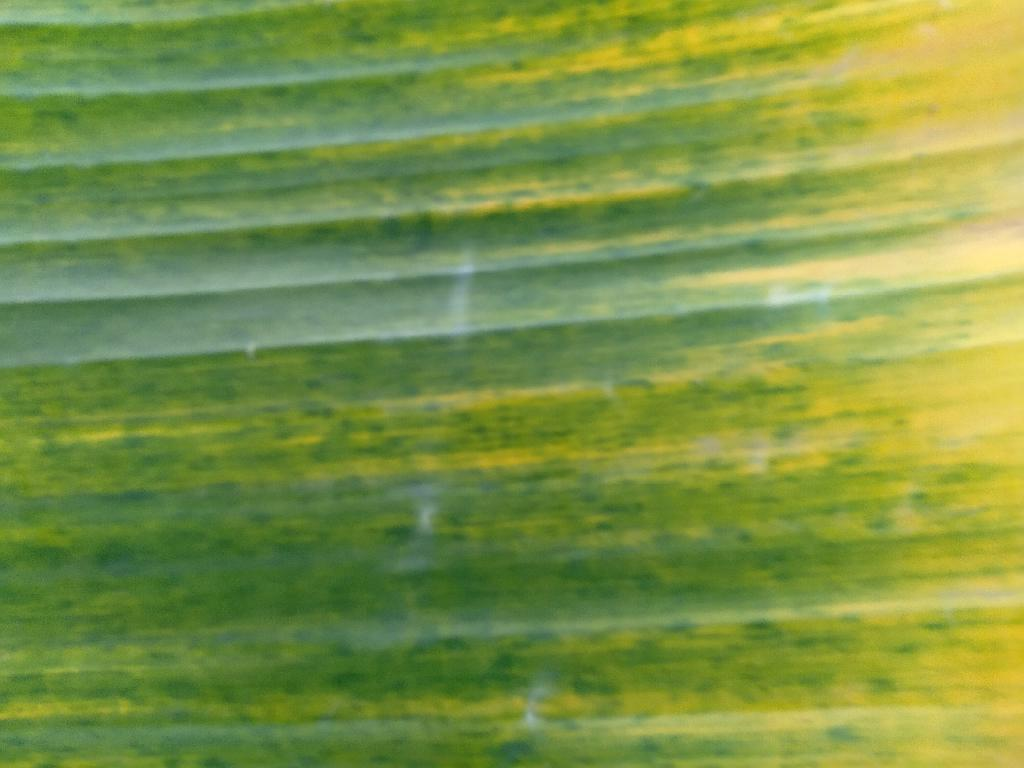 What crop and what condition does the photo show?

banana, fusarium wilt race 1
